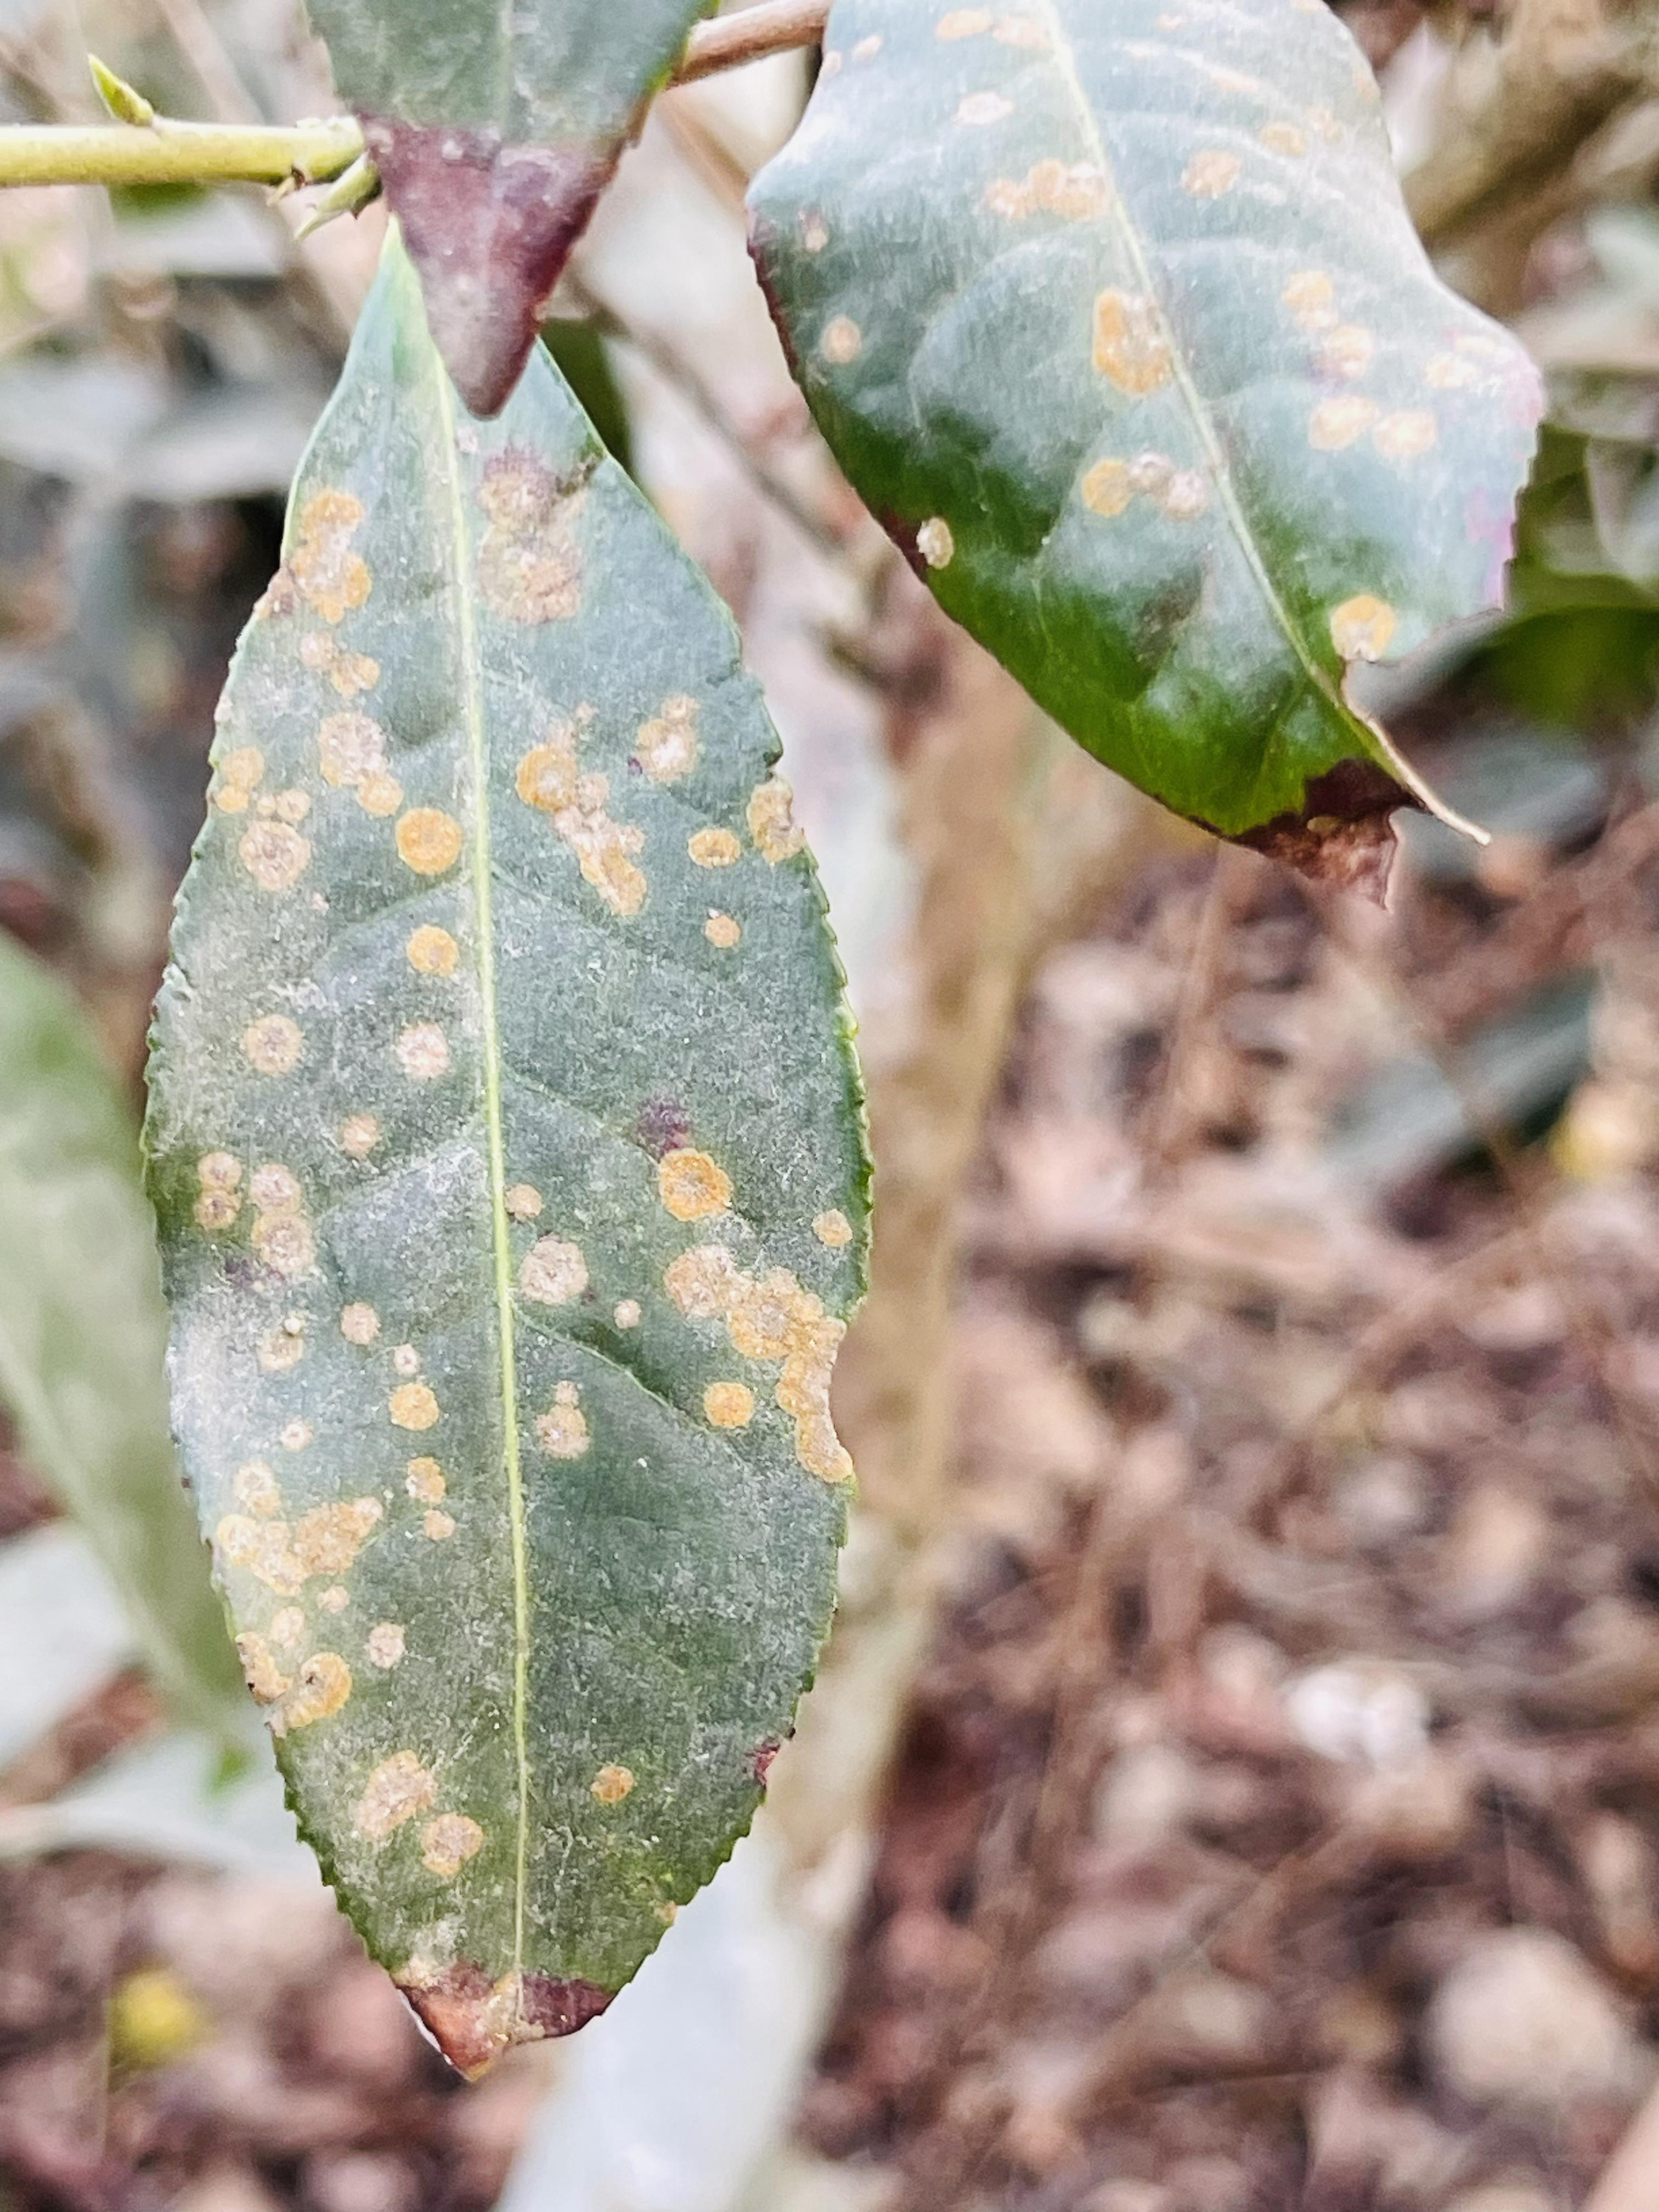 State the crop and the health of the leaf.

tea, red rust
